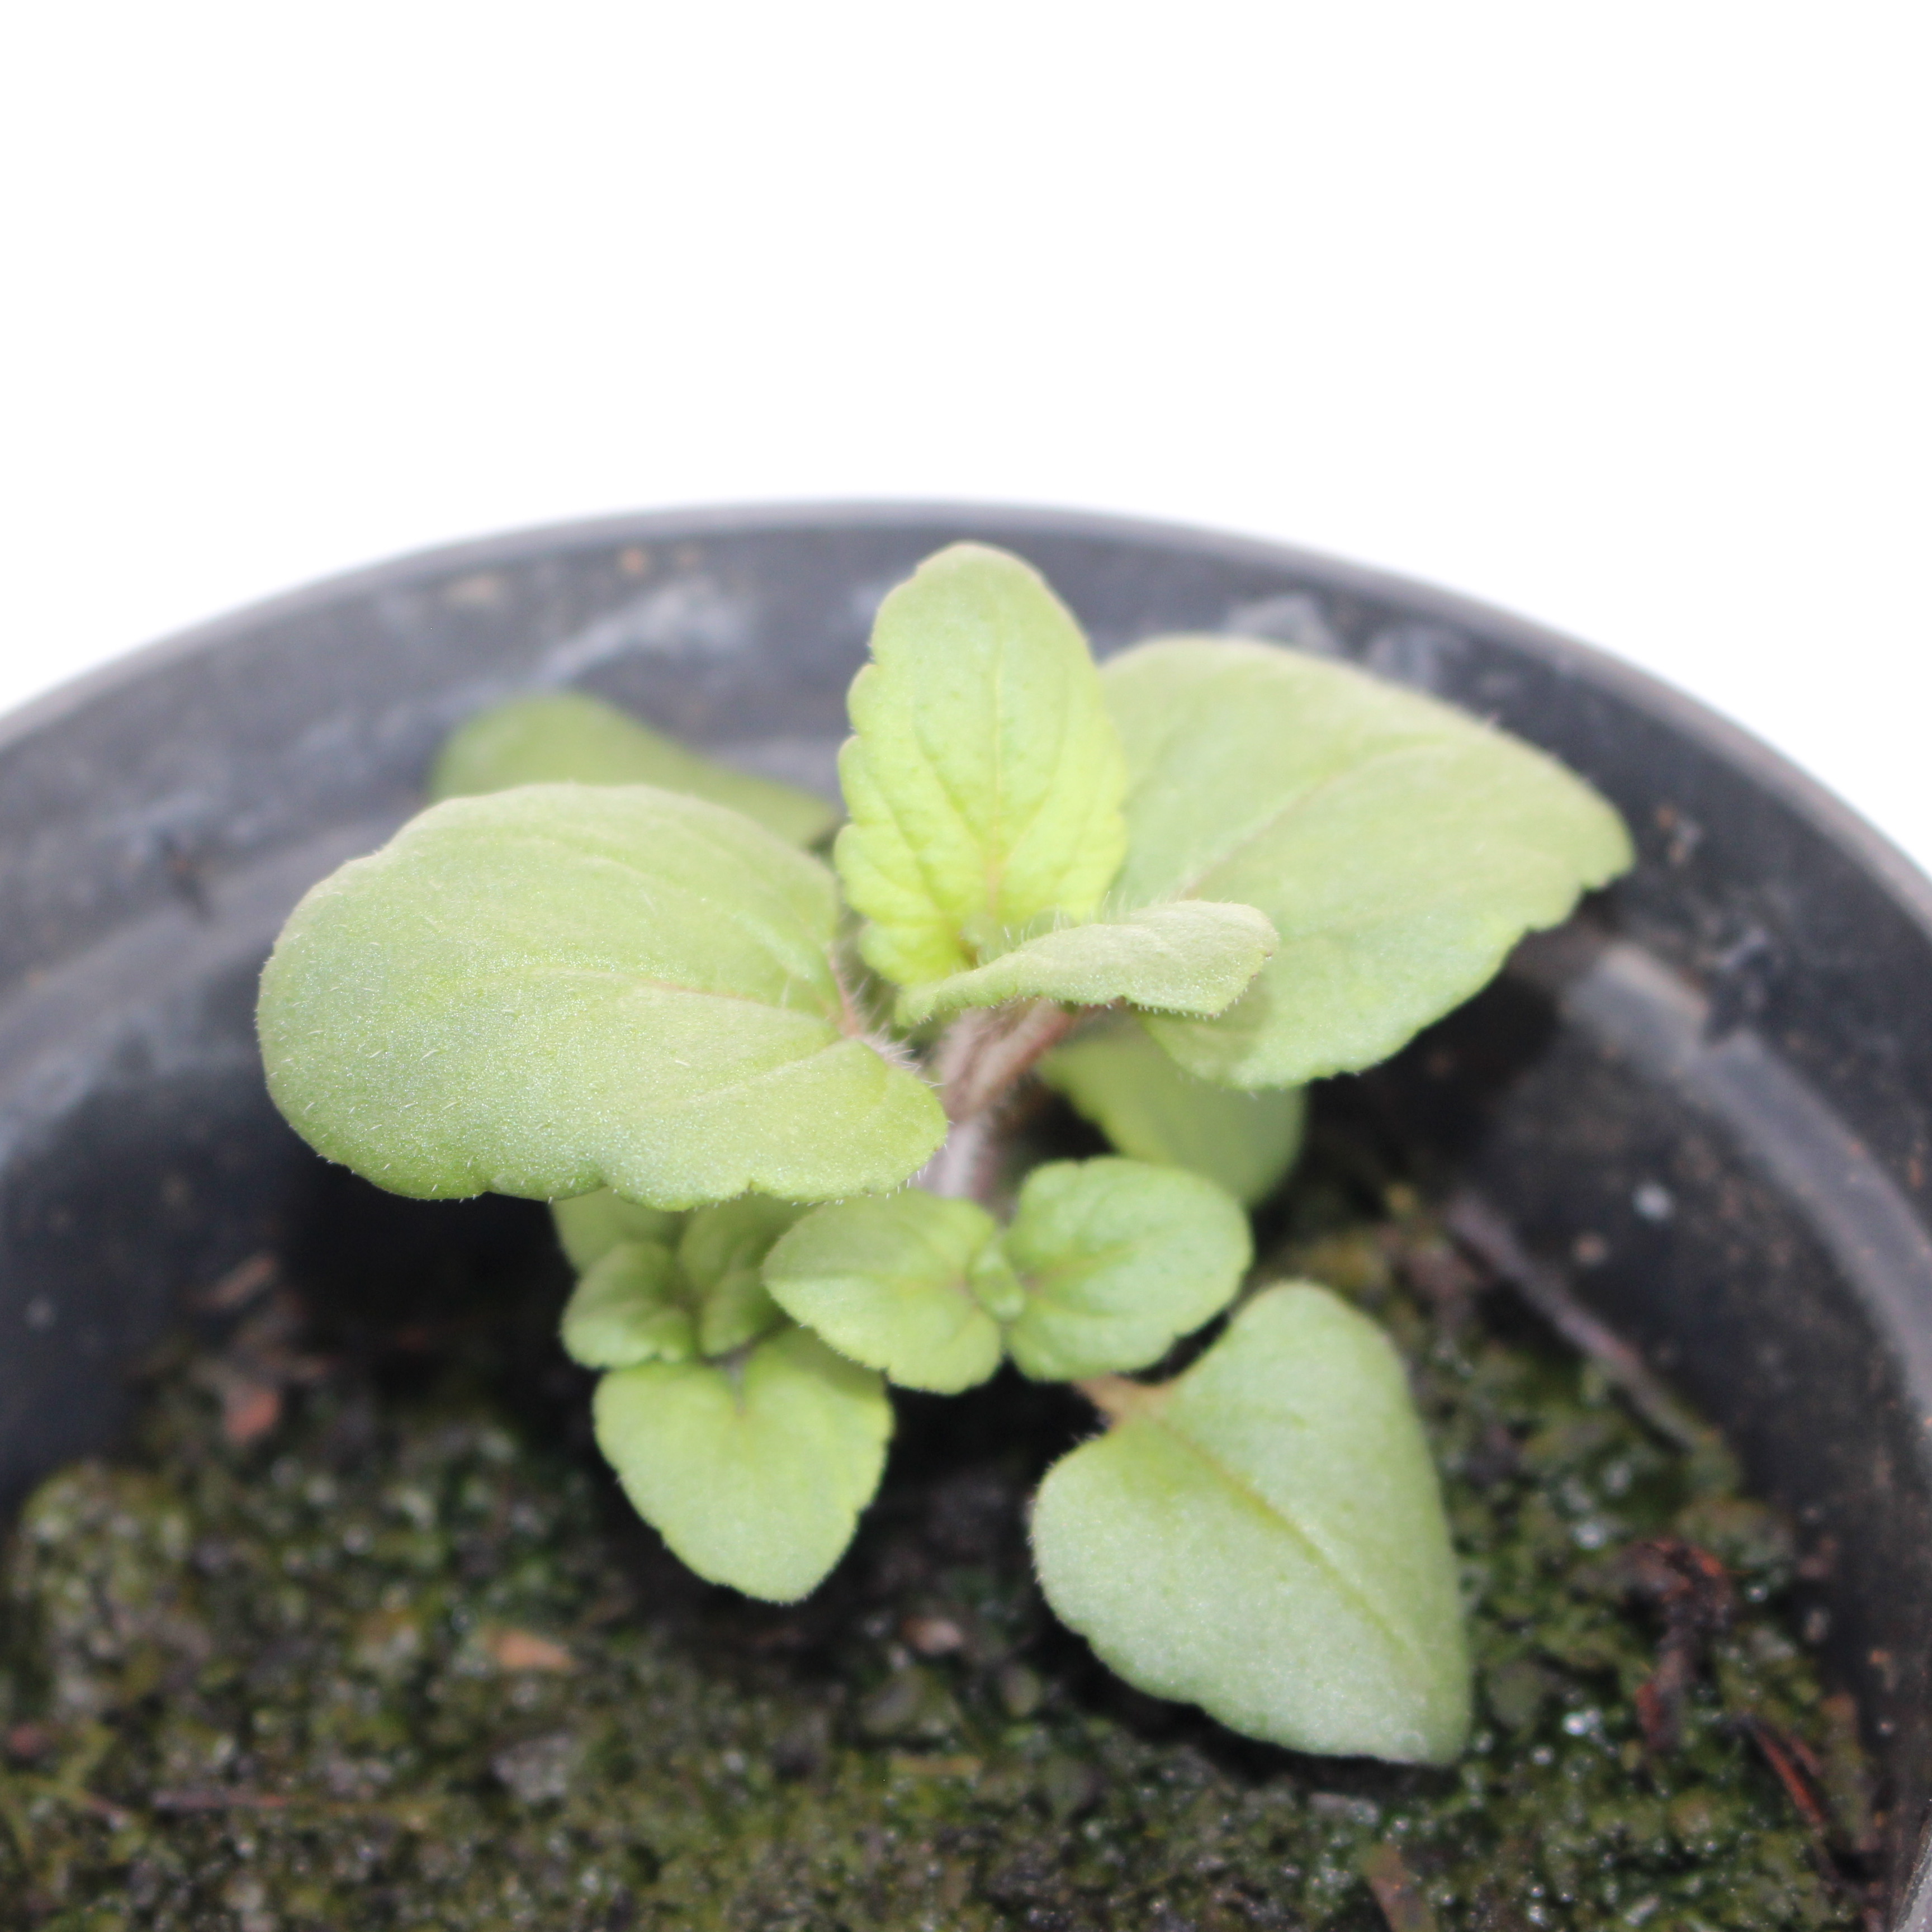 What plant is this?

Veronica persica
